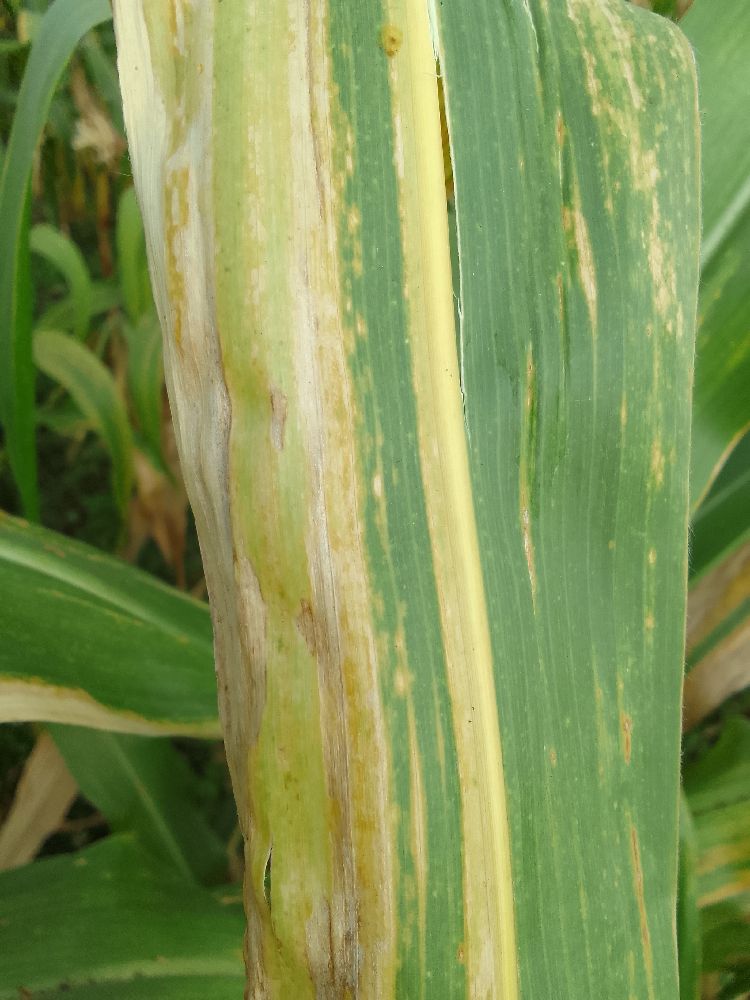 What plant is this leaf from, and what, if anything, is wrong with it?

maize, maize lethal necrosis
